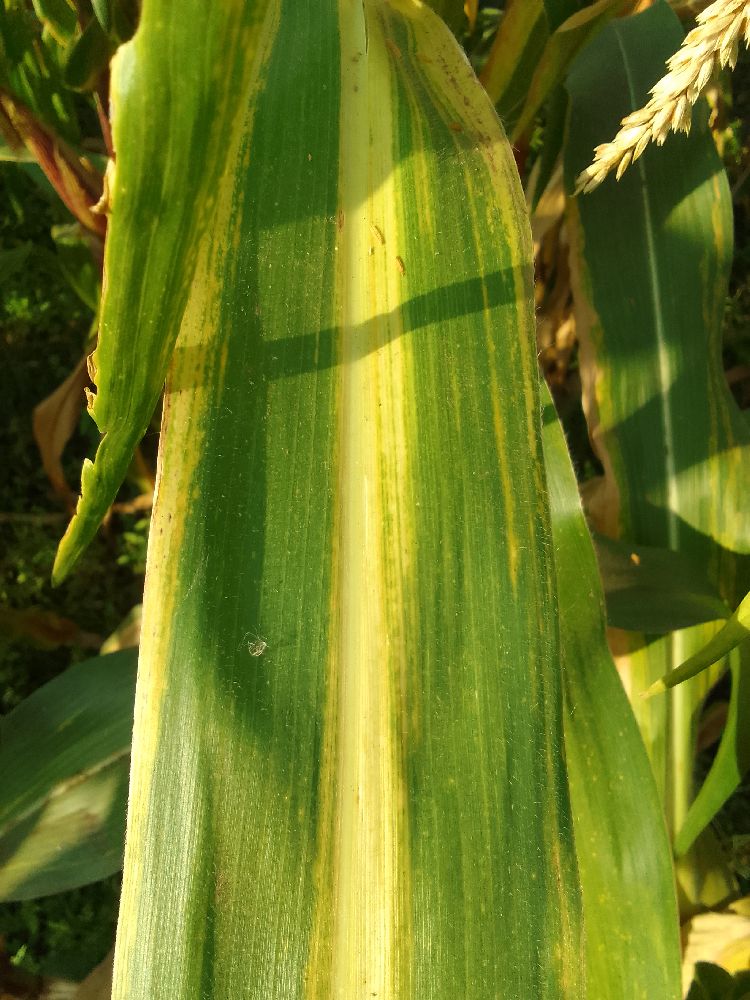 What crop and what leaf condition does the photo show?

maize, maize lethal necrosis
